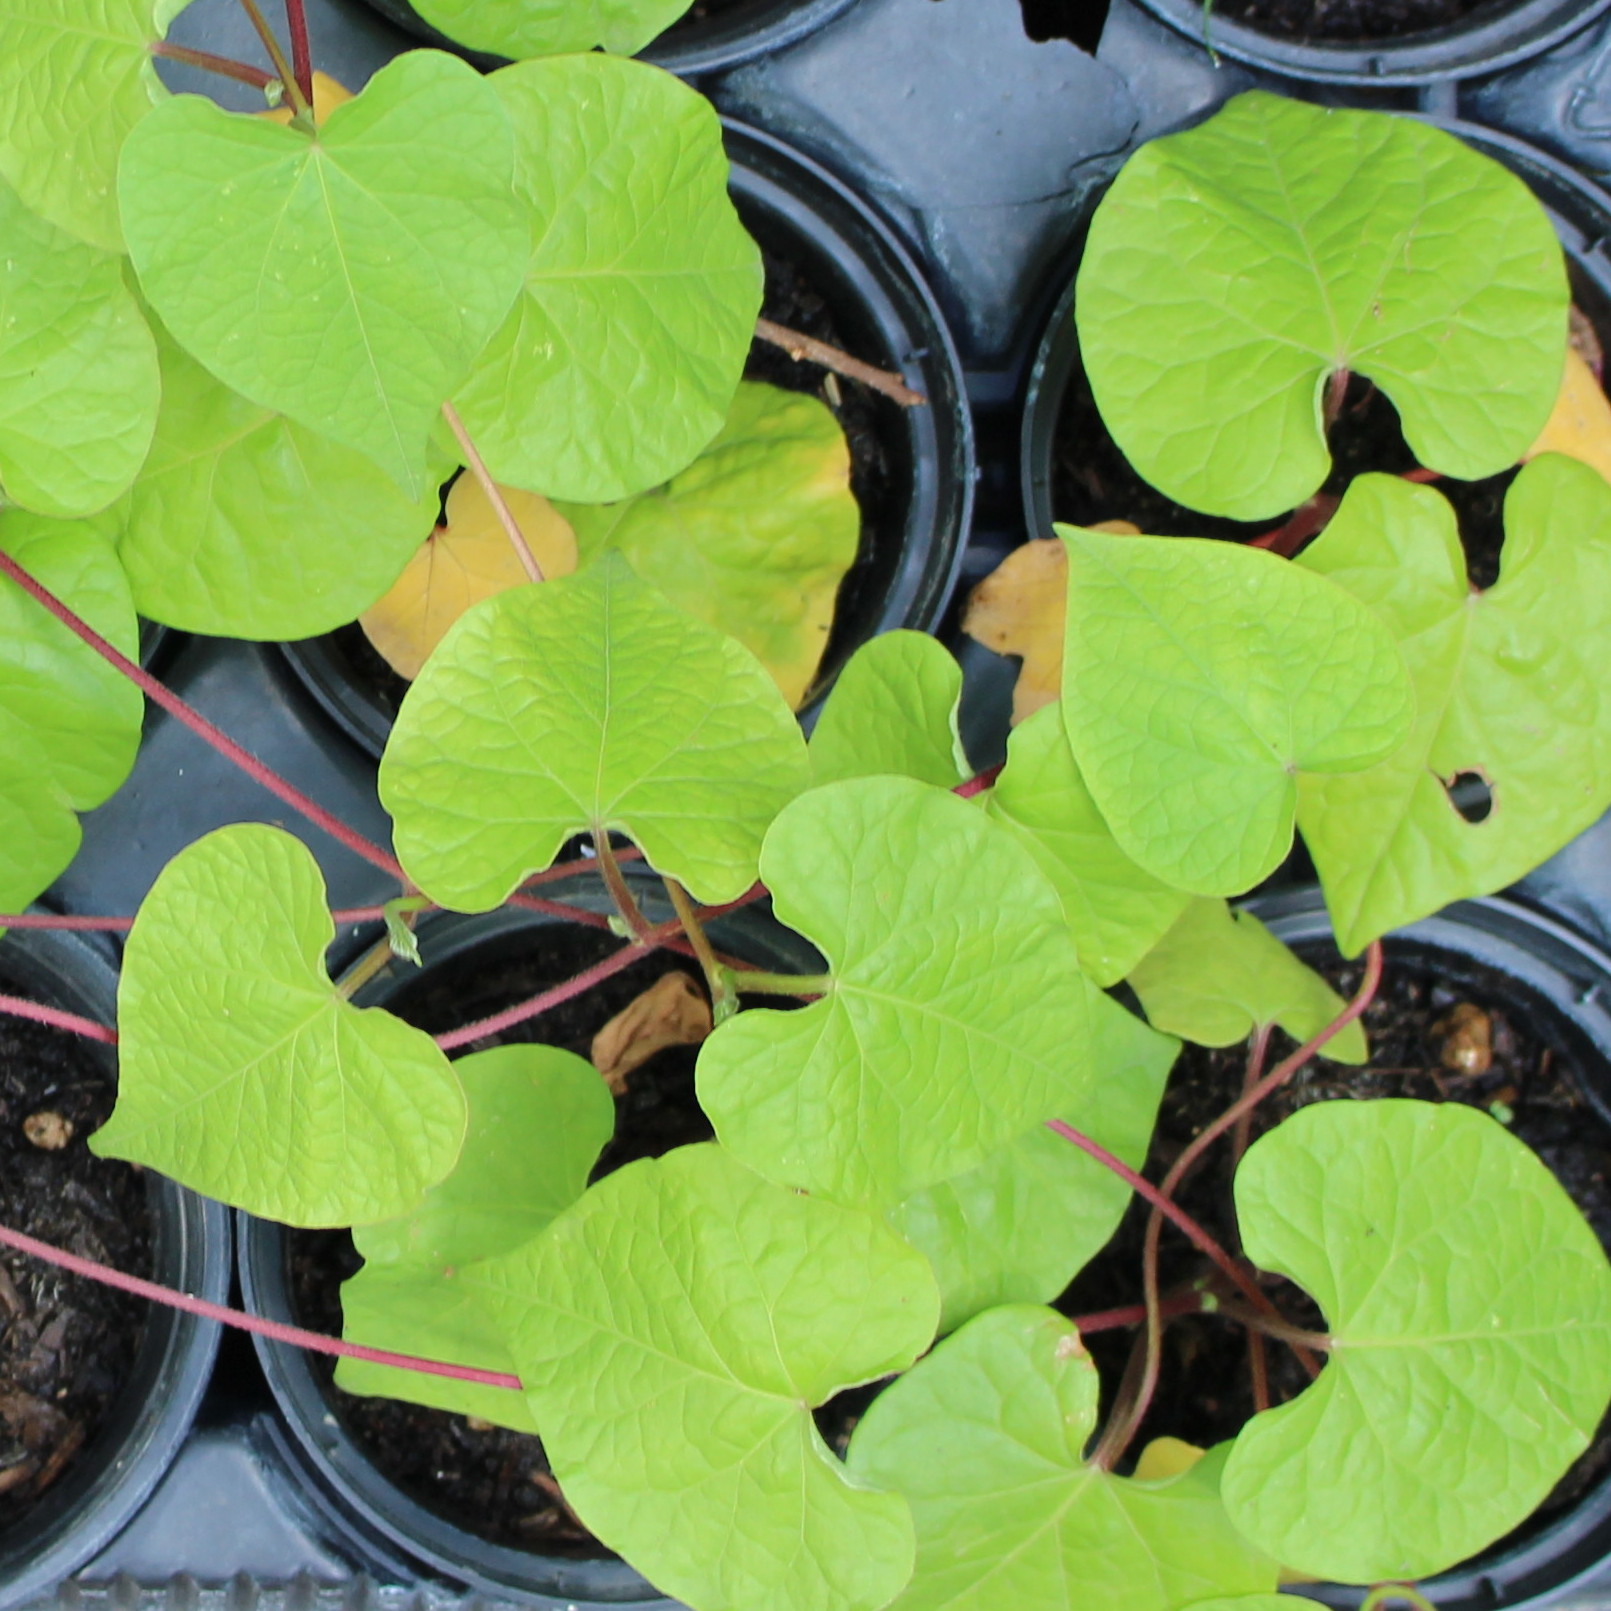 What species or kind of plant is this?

Convolvulus arvensis
